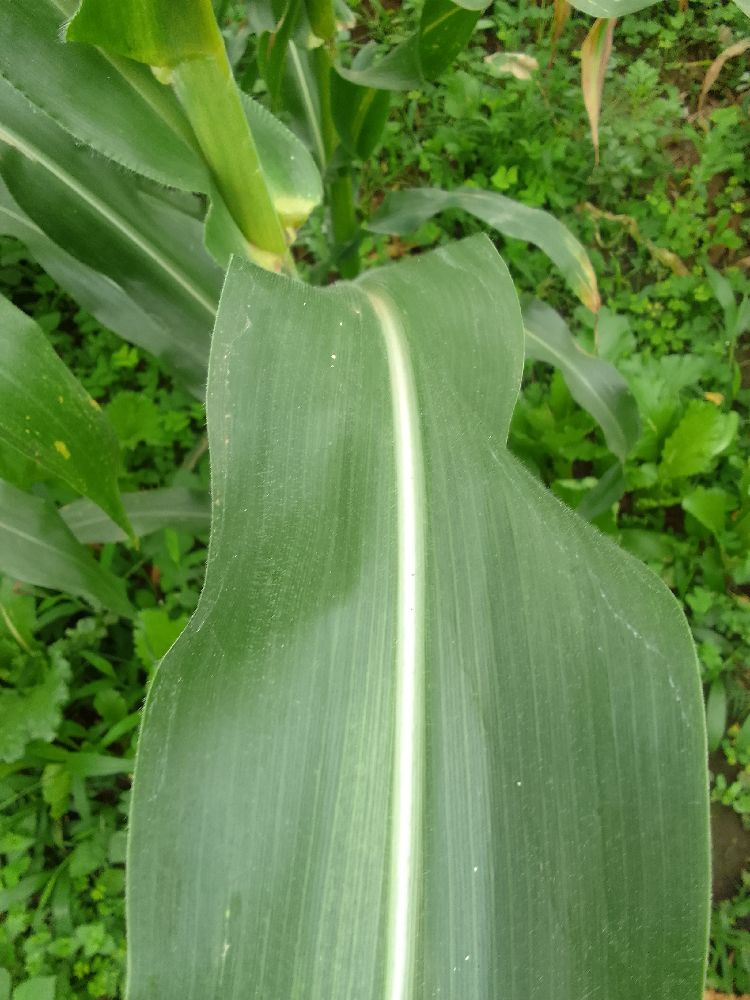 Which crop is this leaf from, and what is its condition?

maize, healthy
